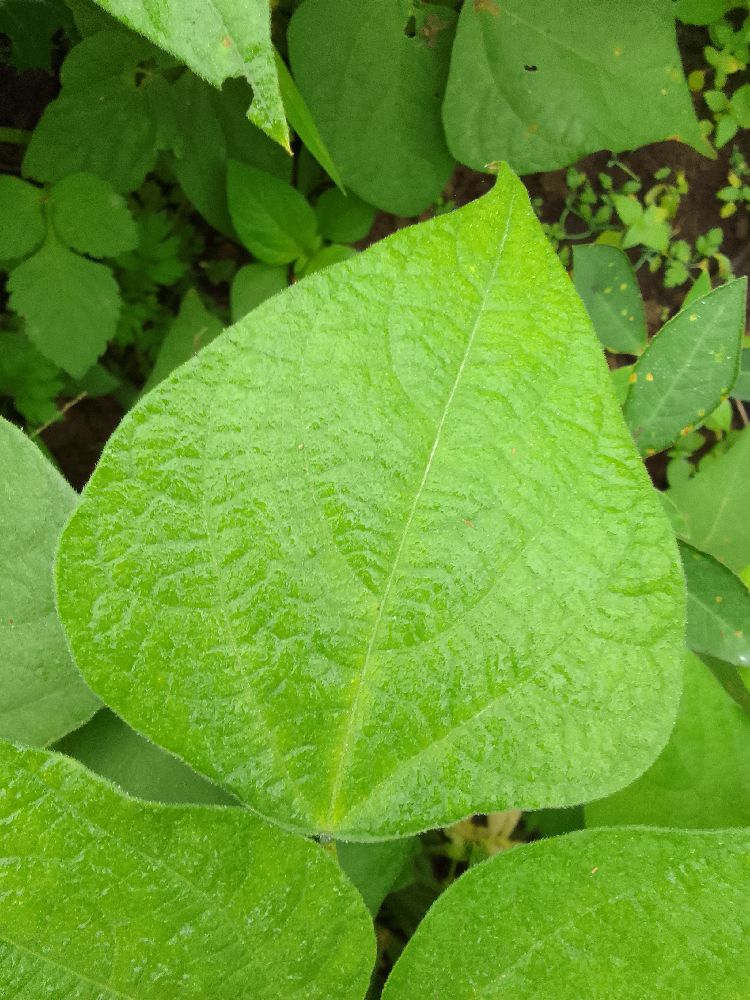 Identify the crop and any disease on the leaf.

common bean, healthy
